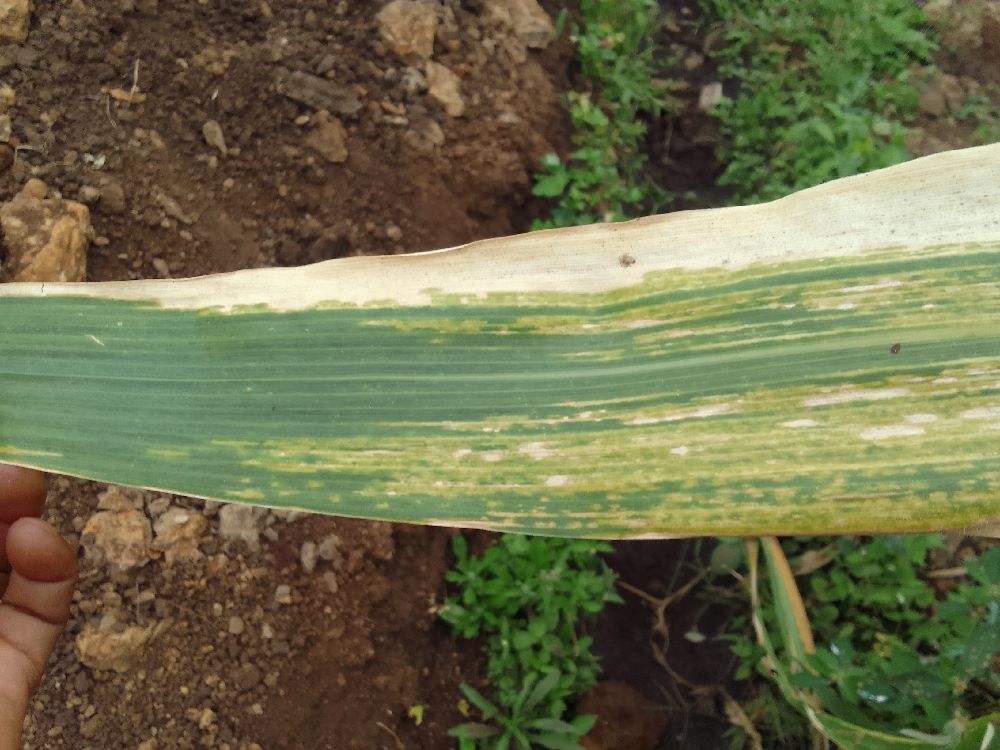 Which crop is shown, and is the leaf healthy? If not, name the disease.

maize, maize lethal necrosis
